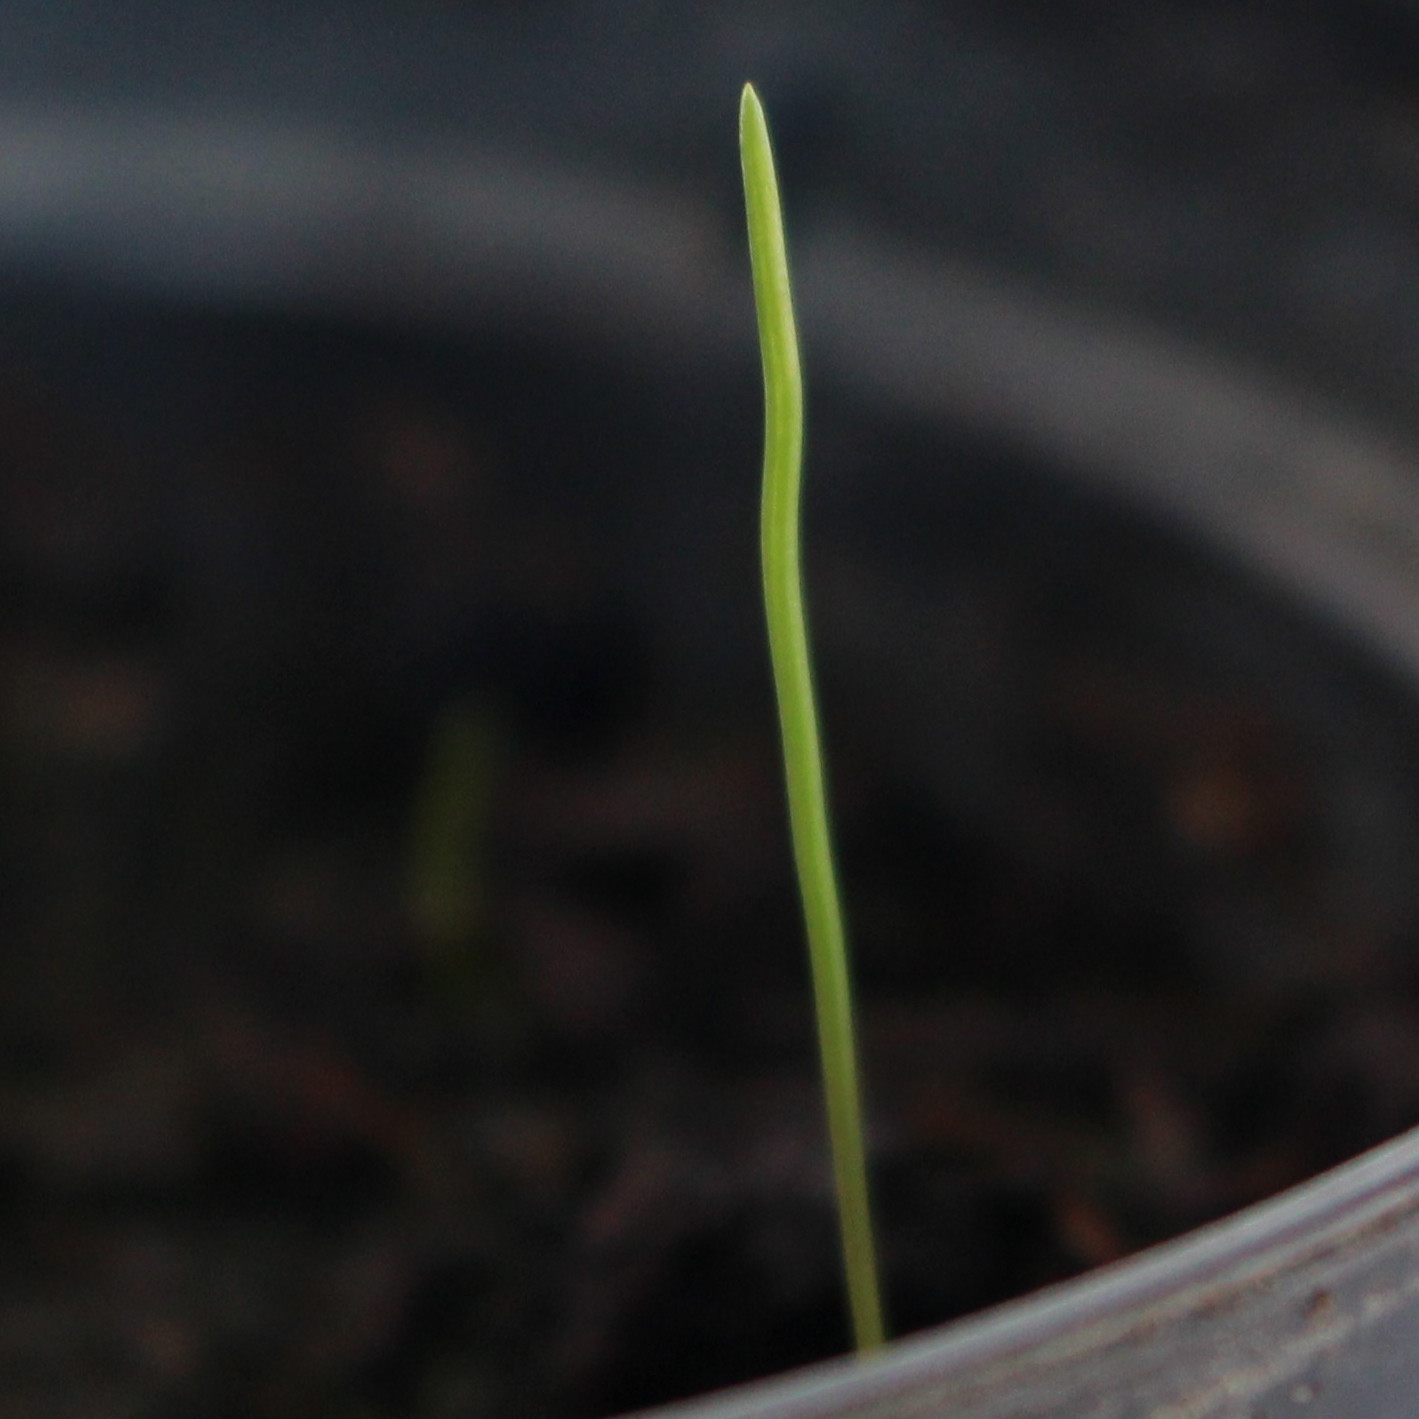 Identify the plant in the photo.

Lolium multiflorum
